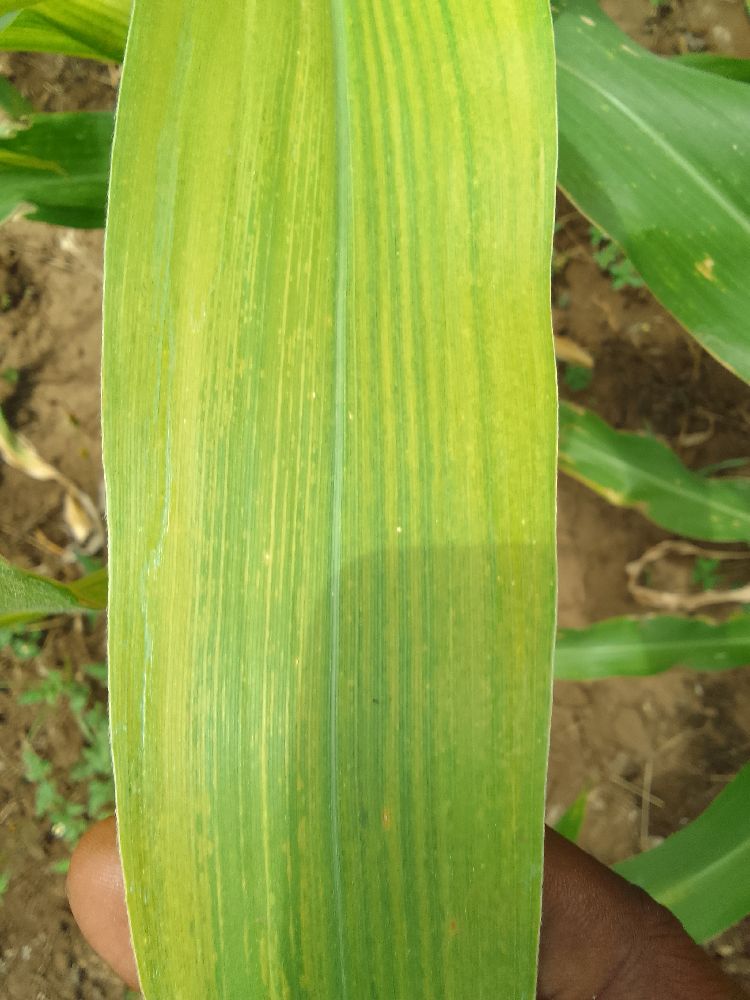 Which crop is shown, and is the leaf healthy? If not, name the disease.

maize, maize lethal necrosis
